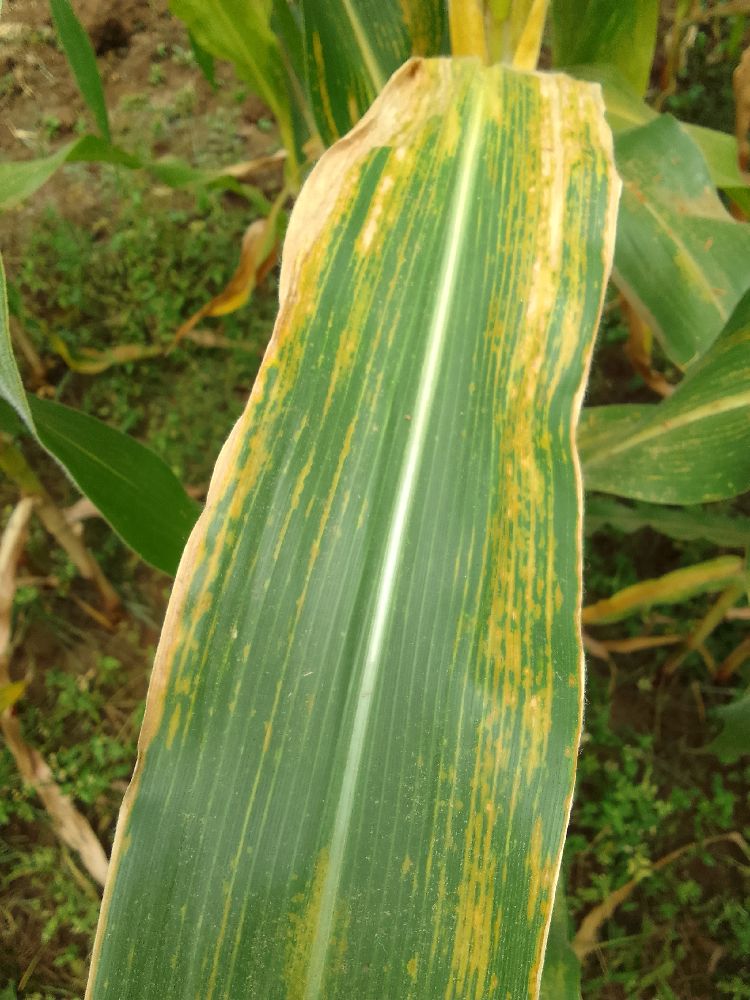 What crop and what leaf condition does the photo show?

maize, maize lethal necrosis
